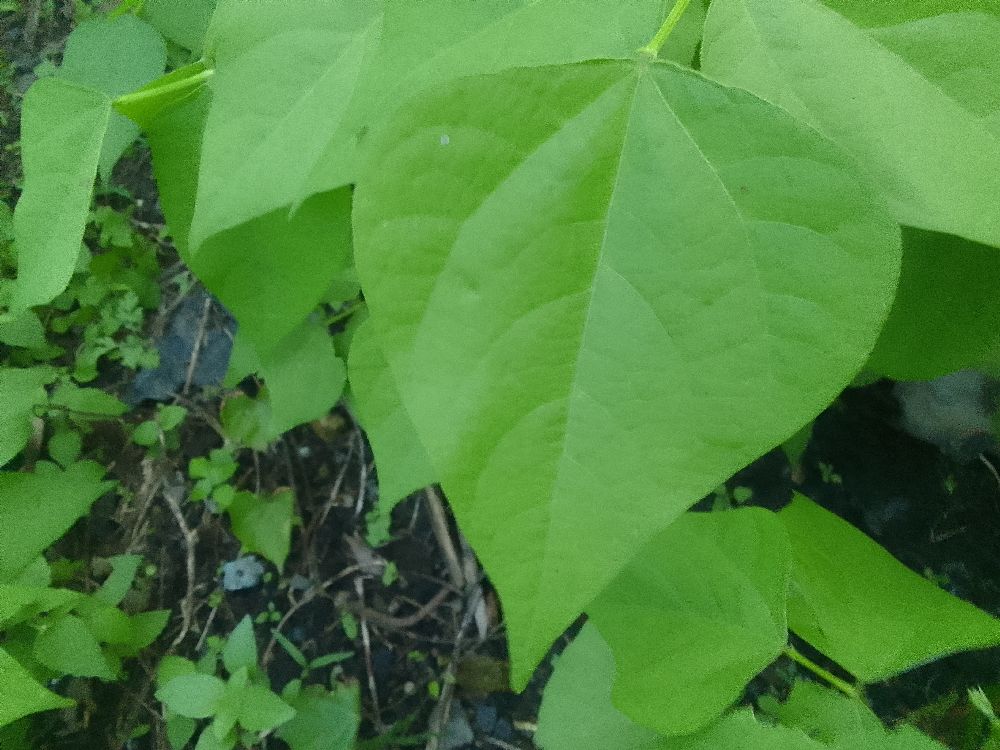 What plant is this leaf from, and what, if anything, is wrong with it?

common bean, healthy
